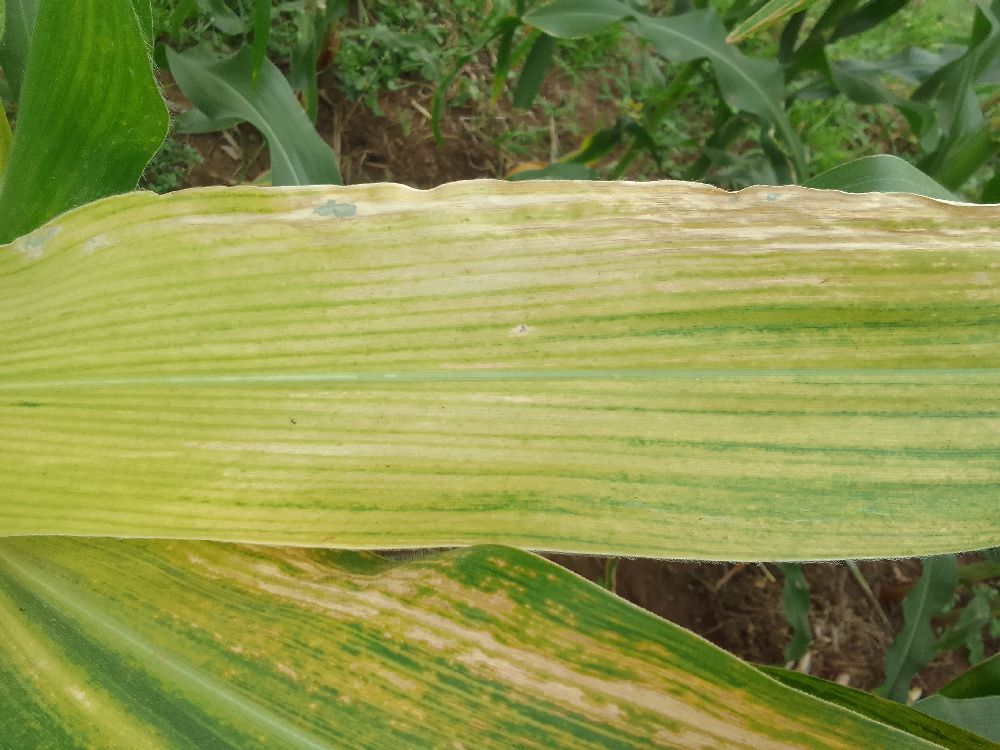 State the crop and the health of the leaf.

maize, maize lethal necrosis
